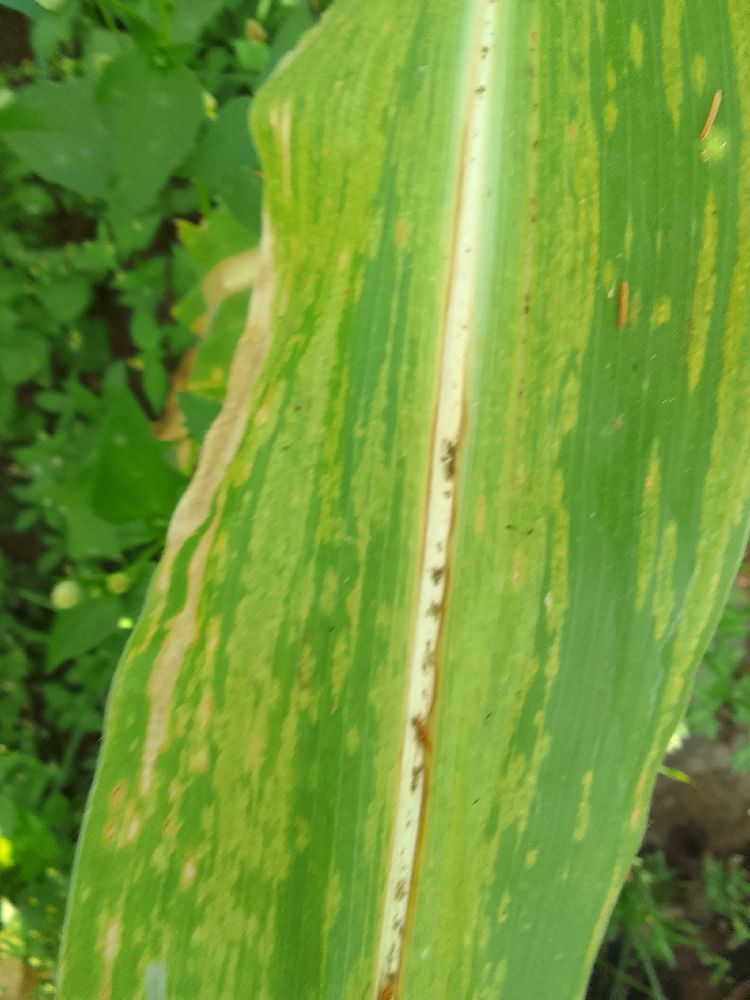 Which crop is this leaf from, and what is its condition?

maize, maize lethal necrosis
